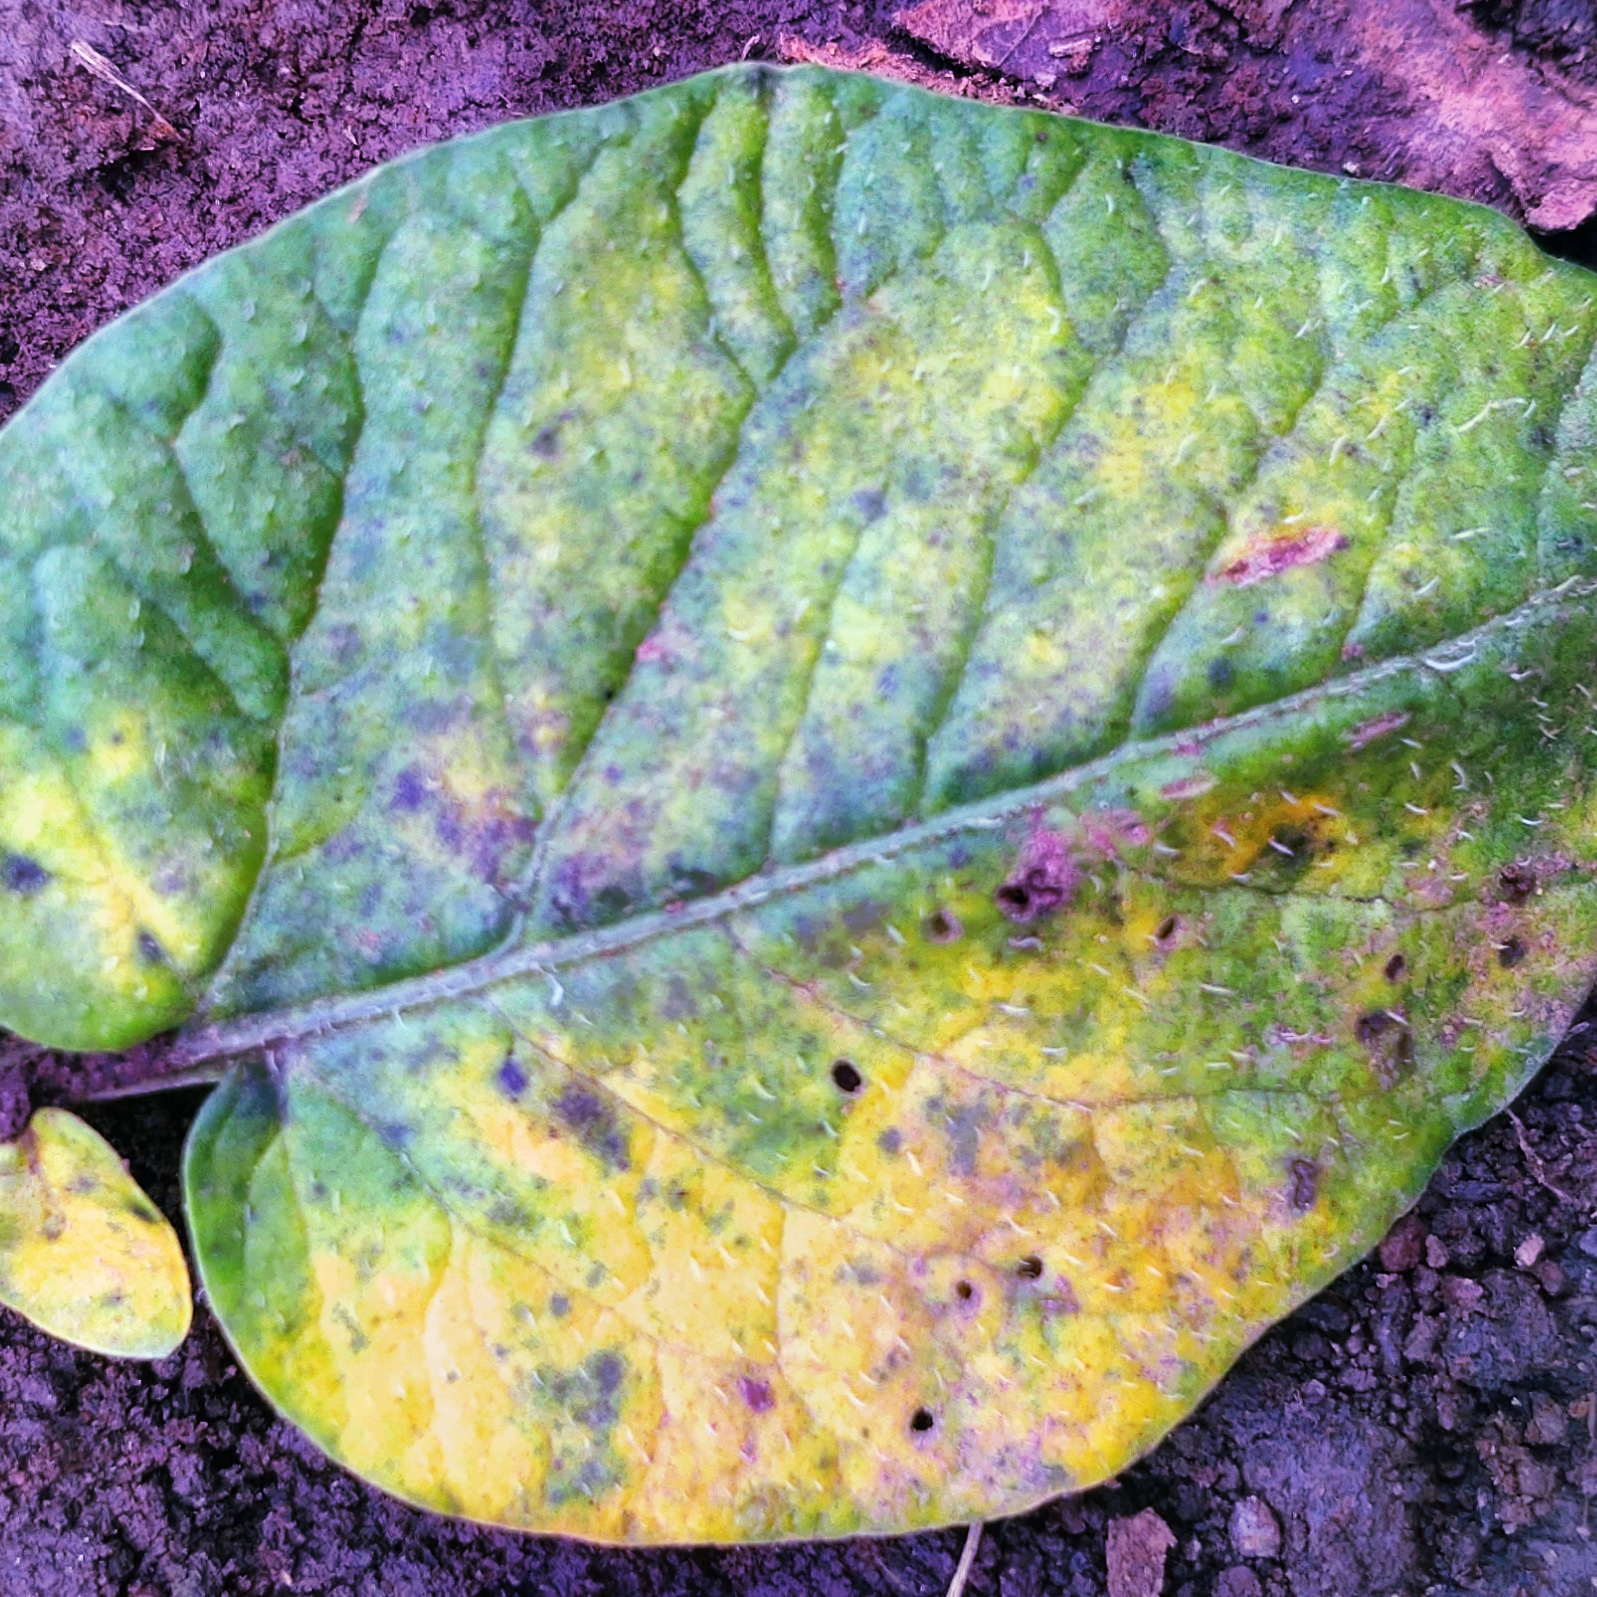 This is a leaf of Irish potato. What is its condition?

late blight
